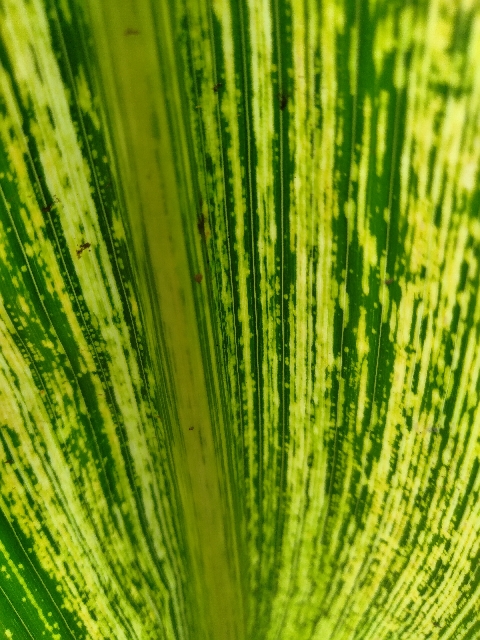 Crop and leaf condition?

maize, maize streak virus
